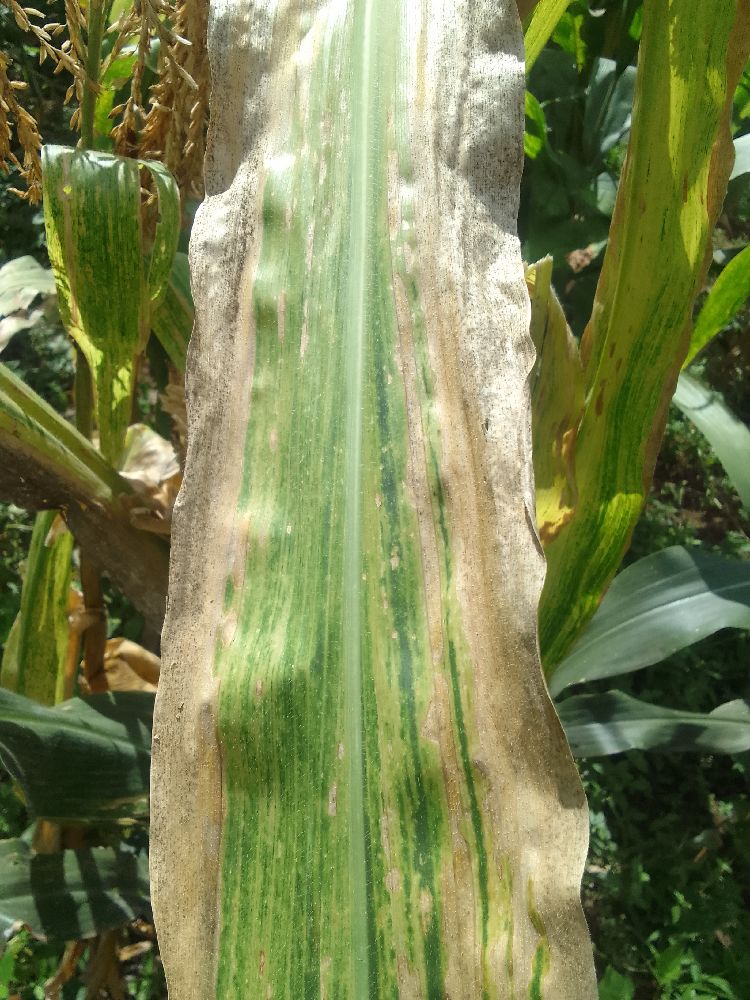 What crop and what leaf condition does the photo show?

maize, maize lethal necrosis
